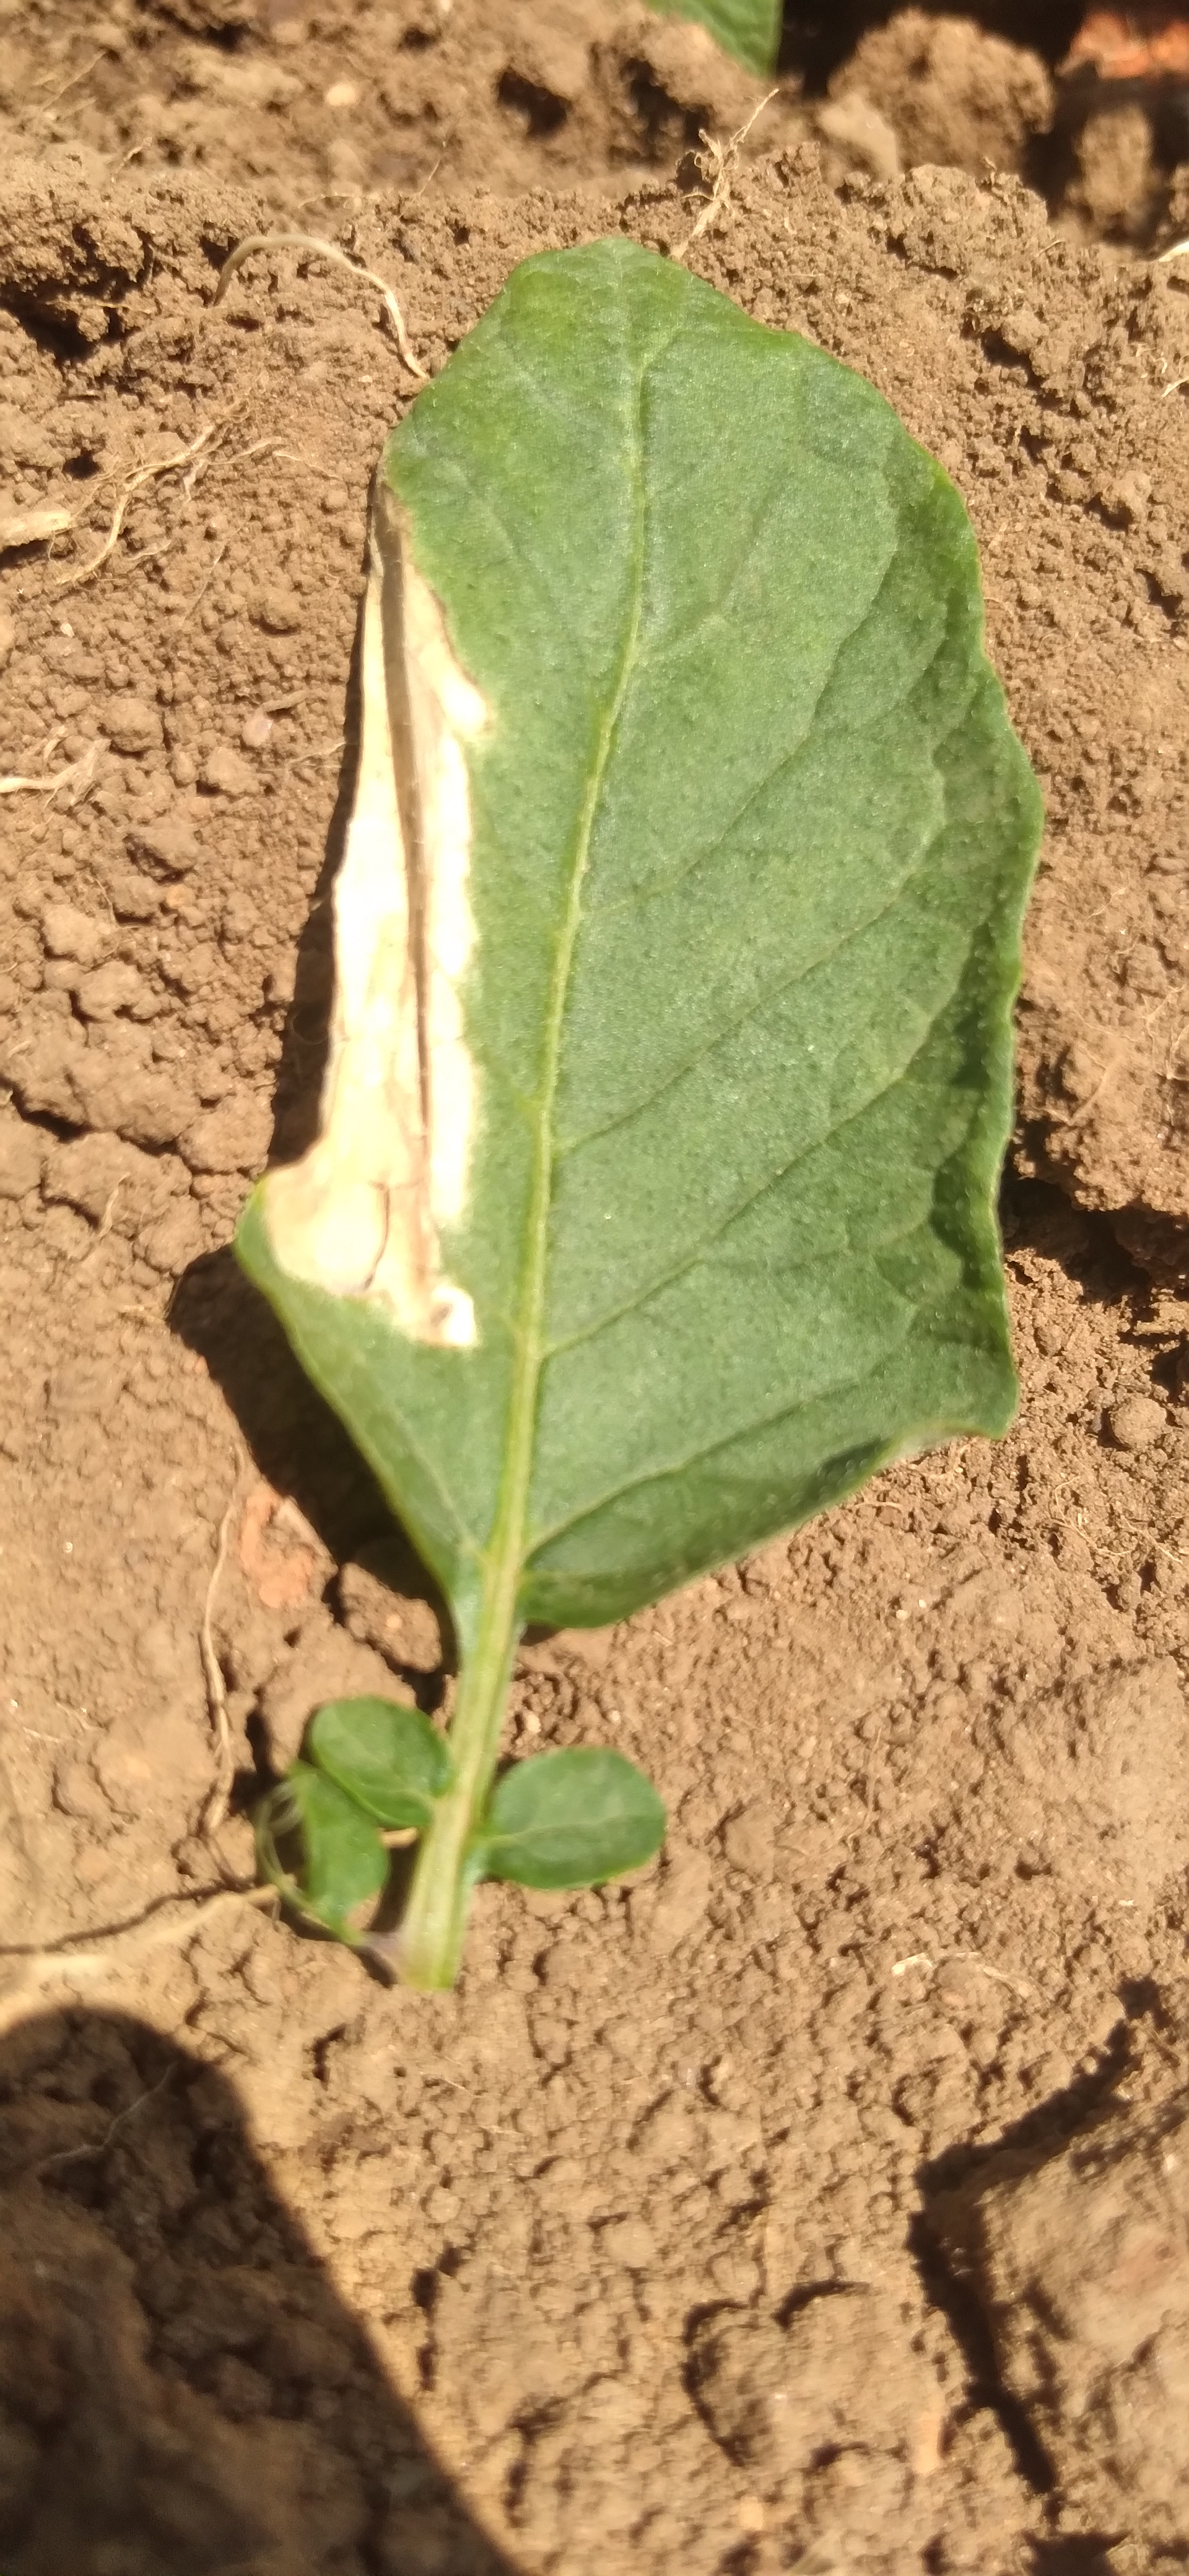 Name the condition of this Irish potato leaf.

early blight
